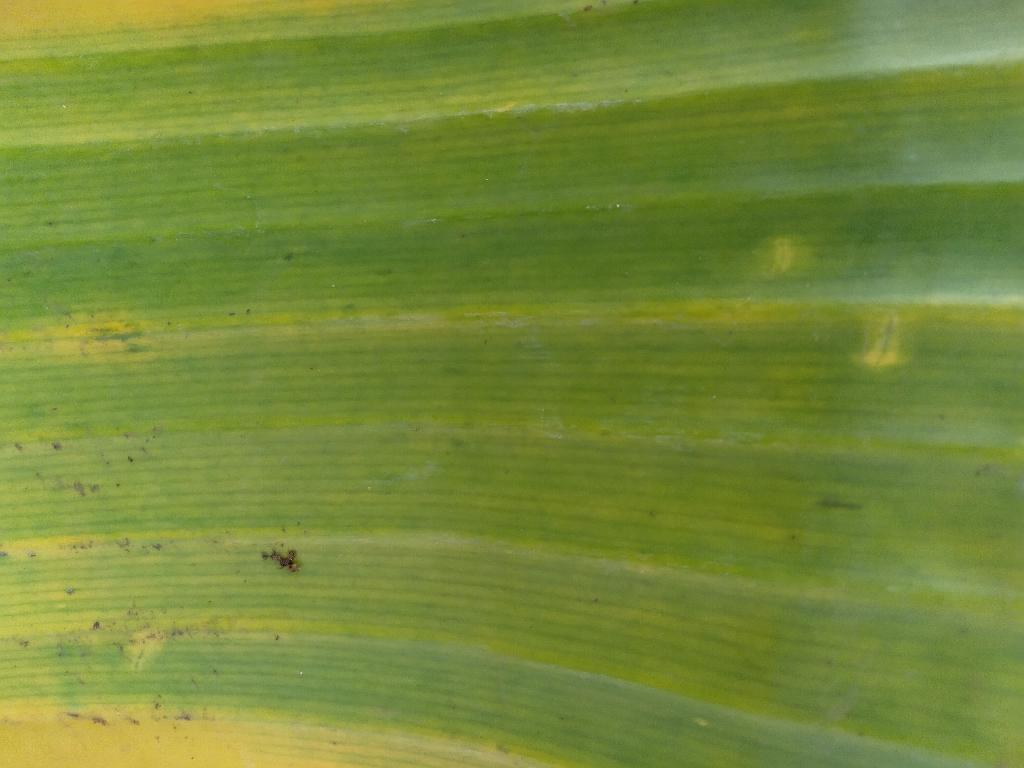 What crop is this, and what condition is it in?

banana, fusarium wilt race 1
